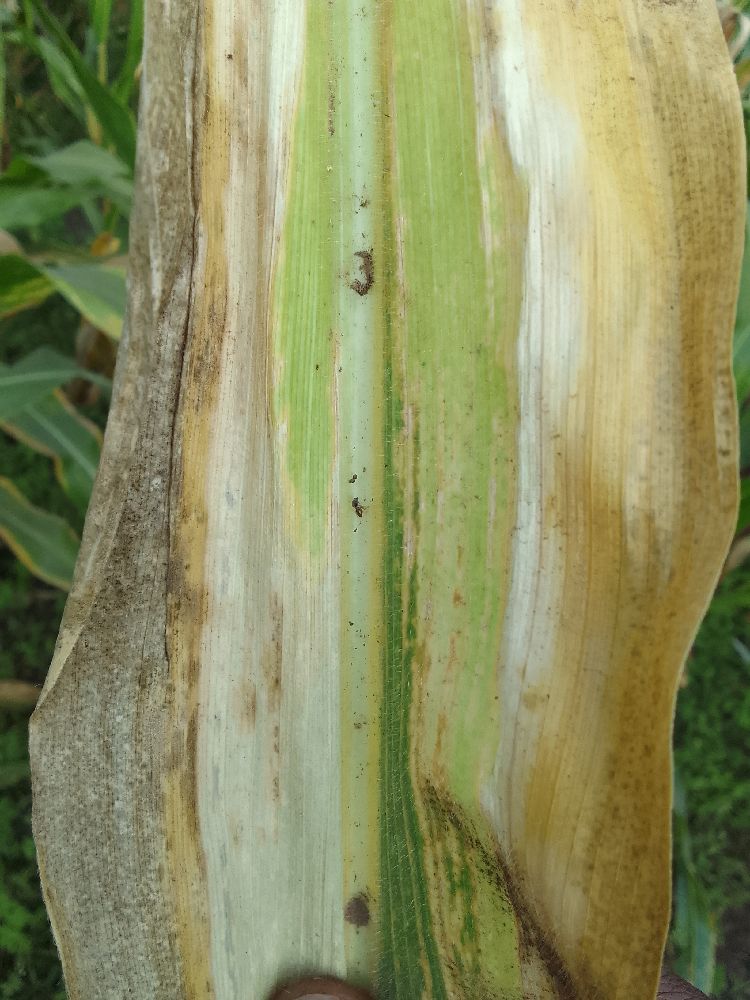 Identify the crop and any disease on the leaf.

maize, maize lethal necrosis
